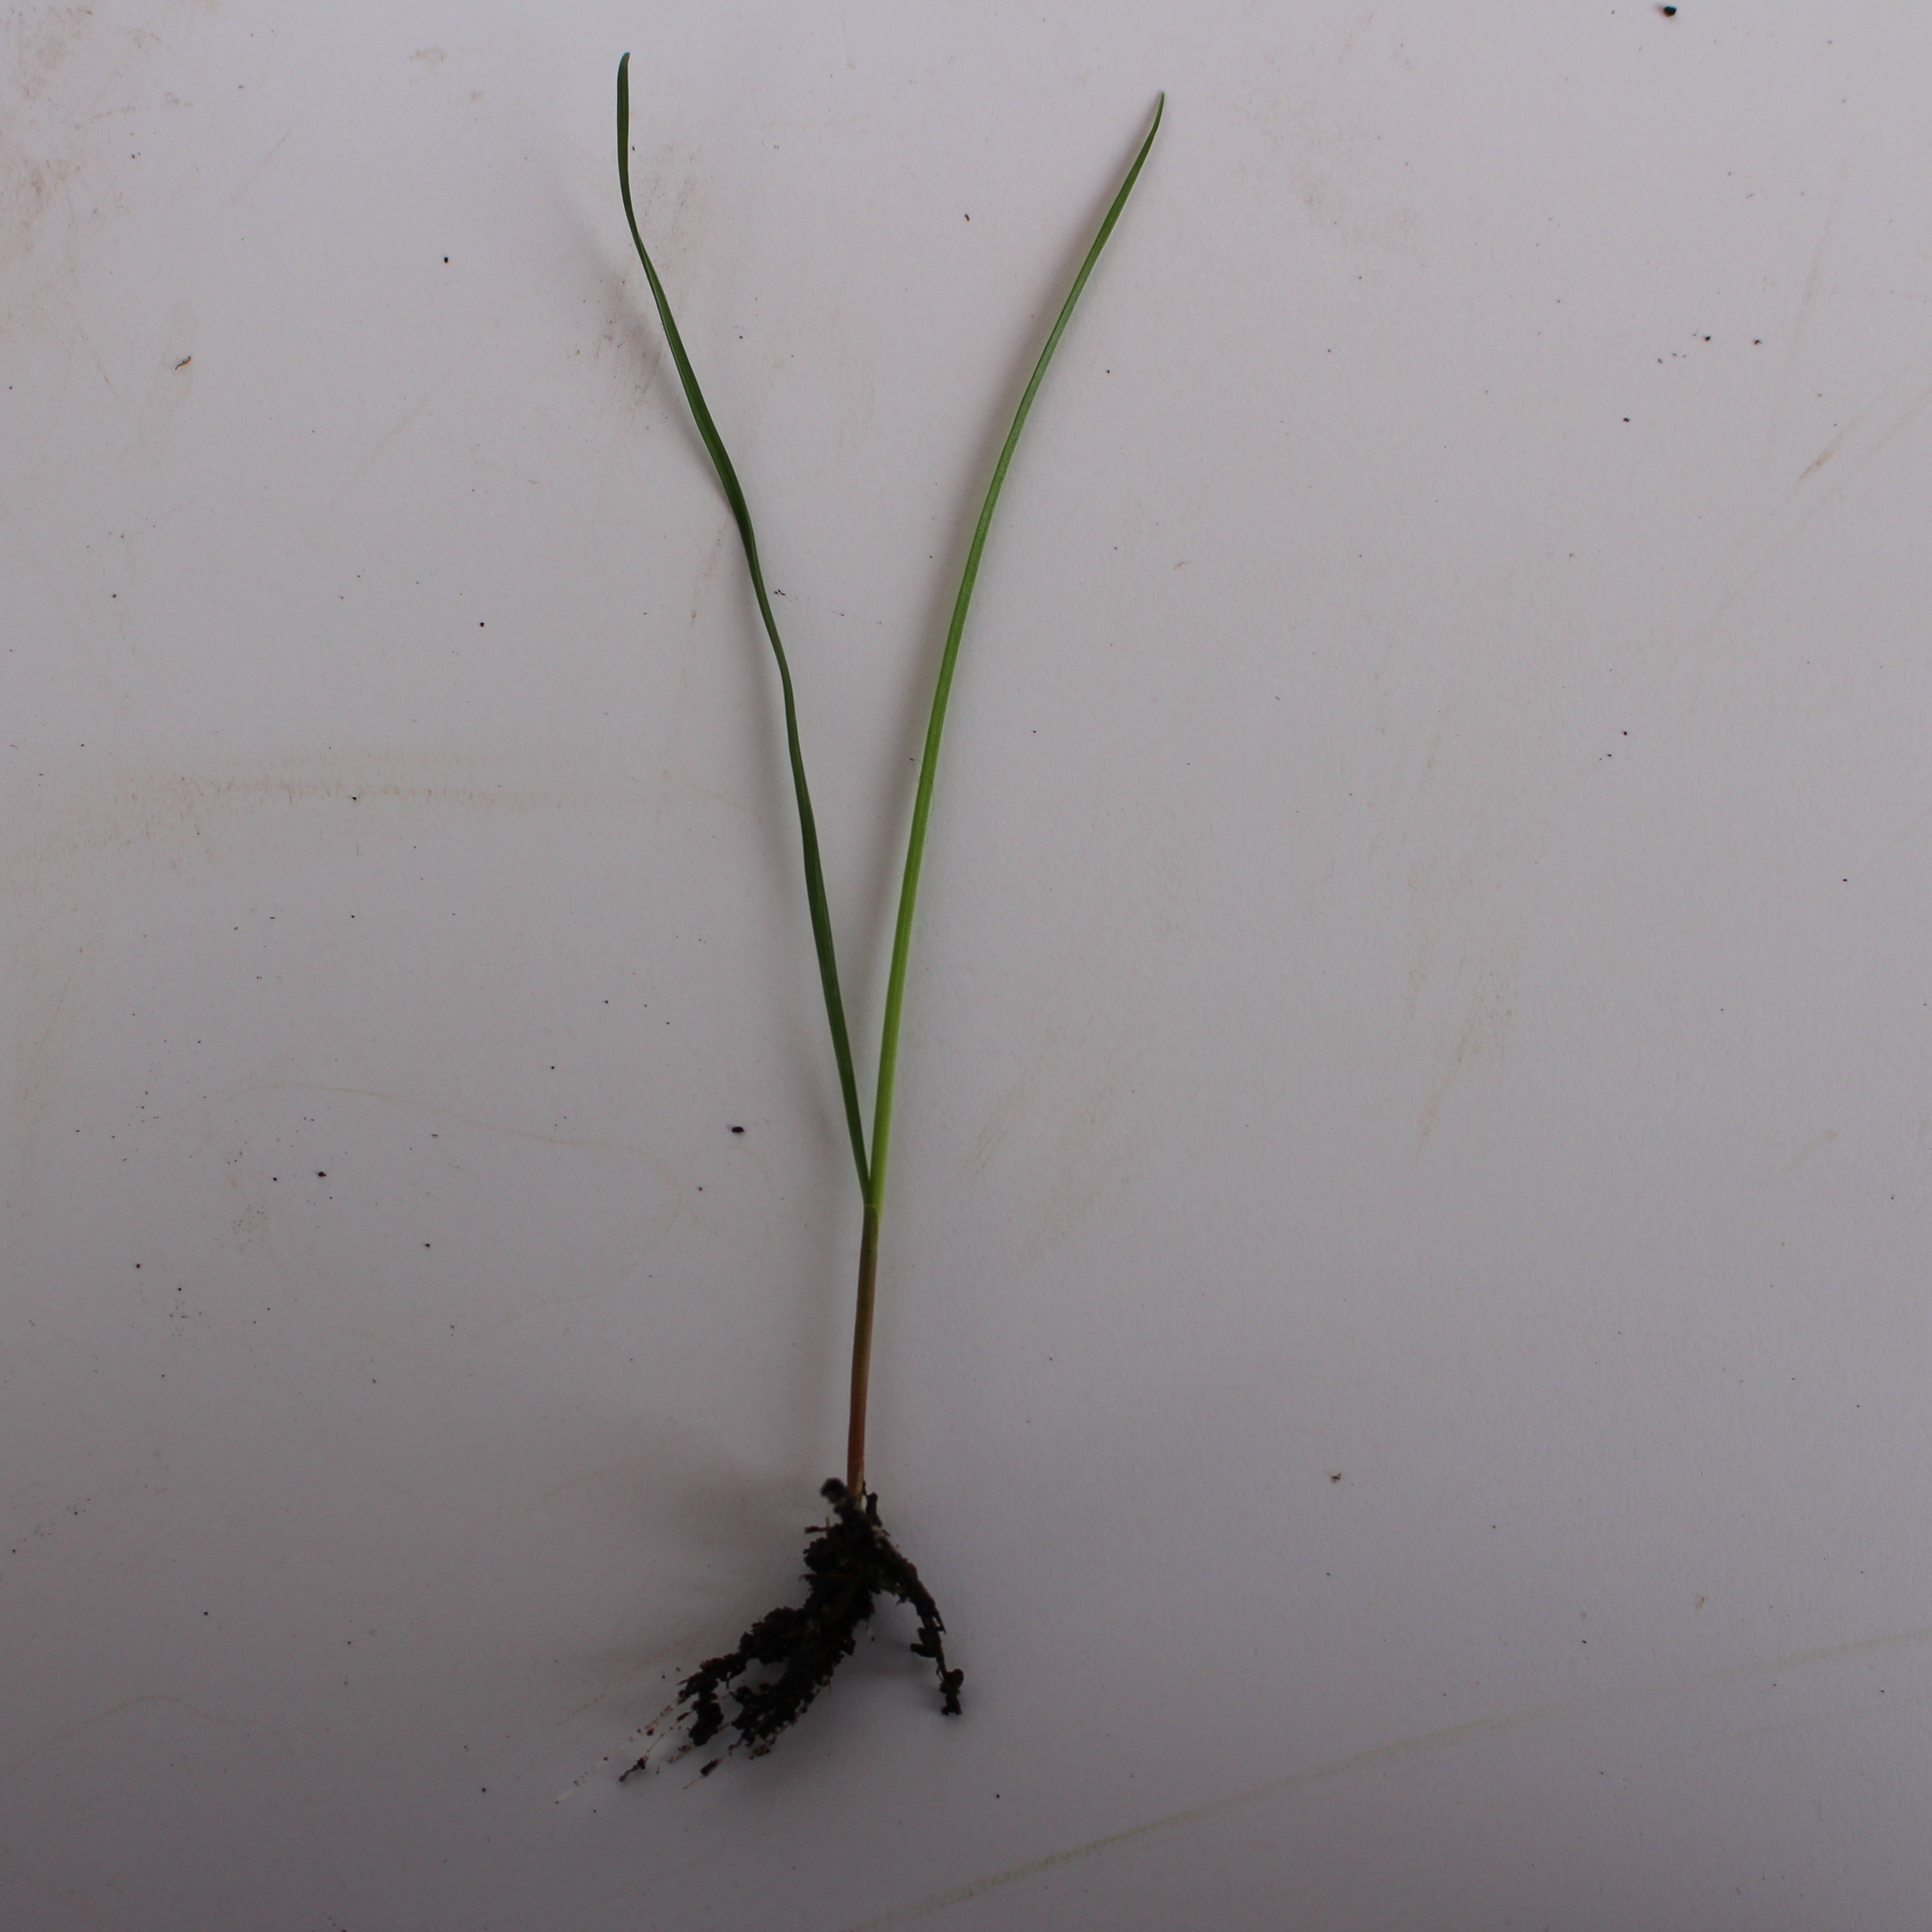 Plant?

Lolium multiflorum
